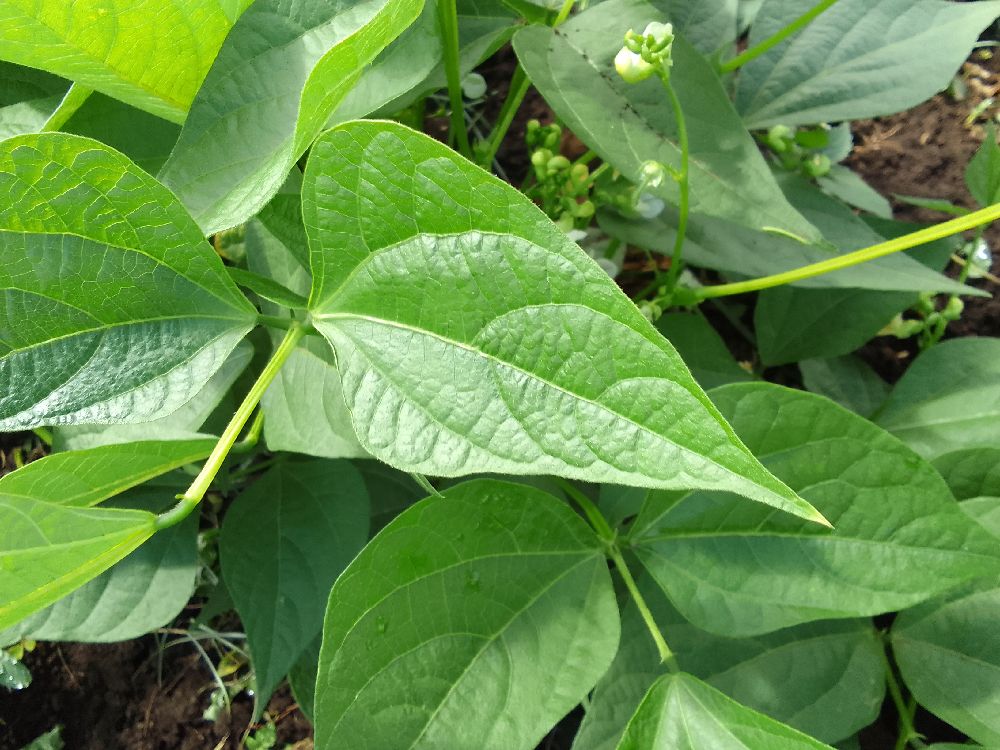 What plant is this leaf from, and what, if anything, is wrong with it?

common bean, healthy
